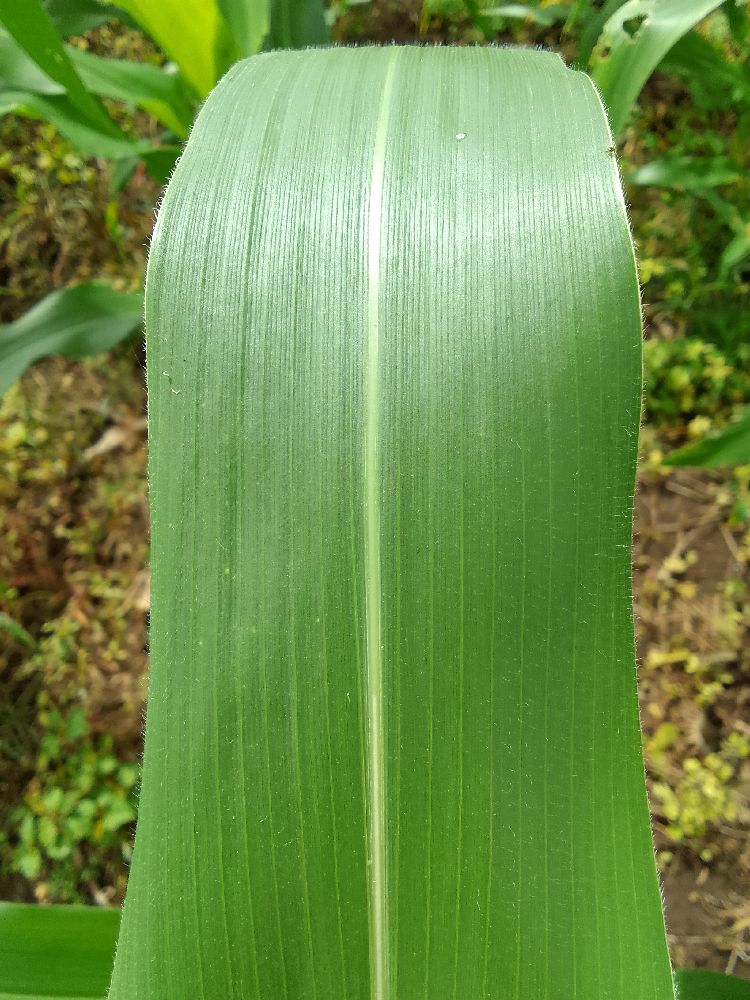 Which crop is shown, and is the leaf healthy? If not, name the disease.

maize, healthy
